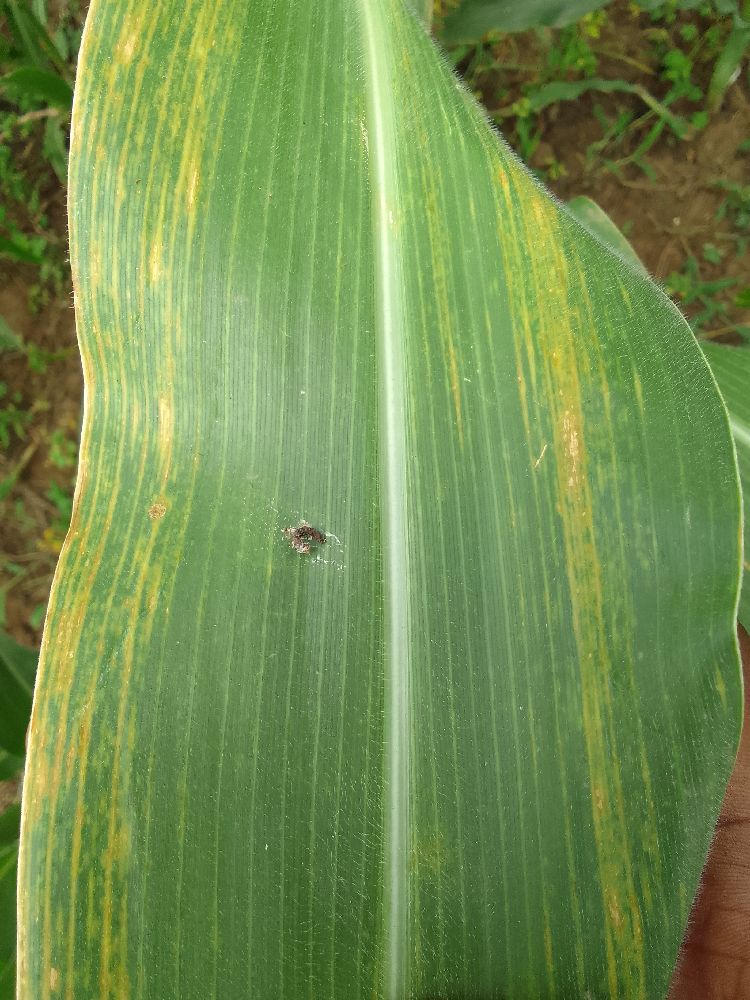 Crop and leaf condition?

maize, maize lethal necrosis
